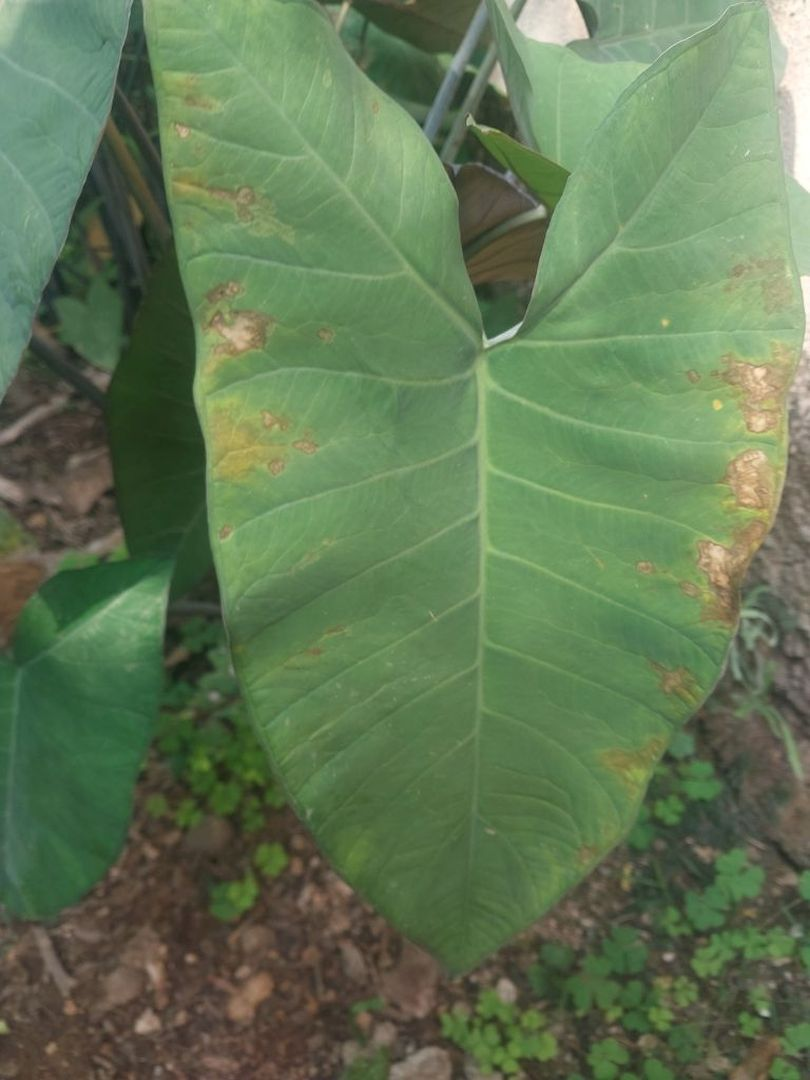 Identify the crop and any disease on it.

taro, leaf blight
